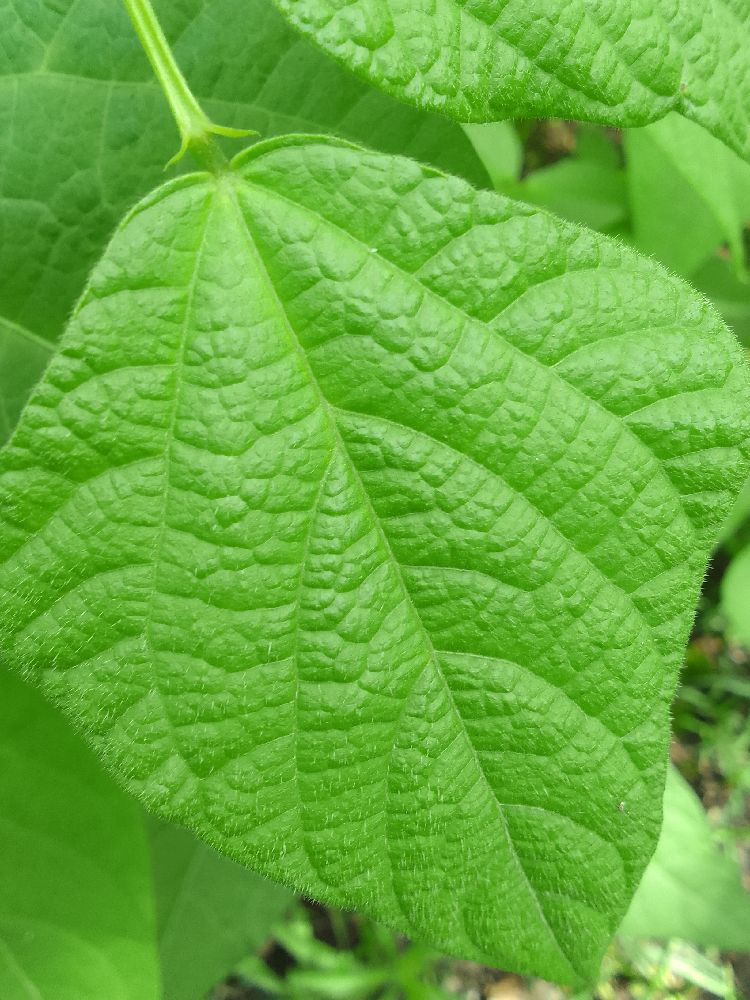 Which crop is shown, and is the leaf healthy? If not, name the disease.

common bean, healthy
